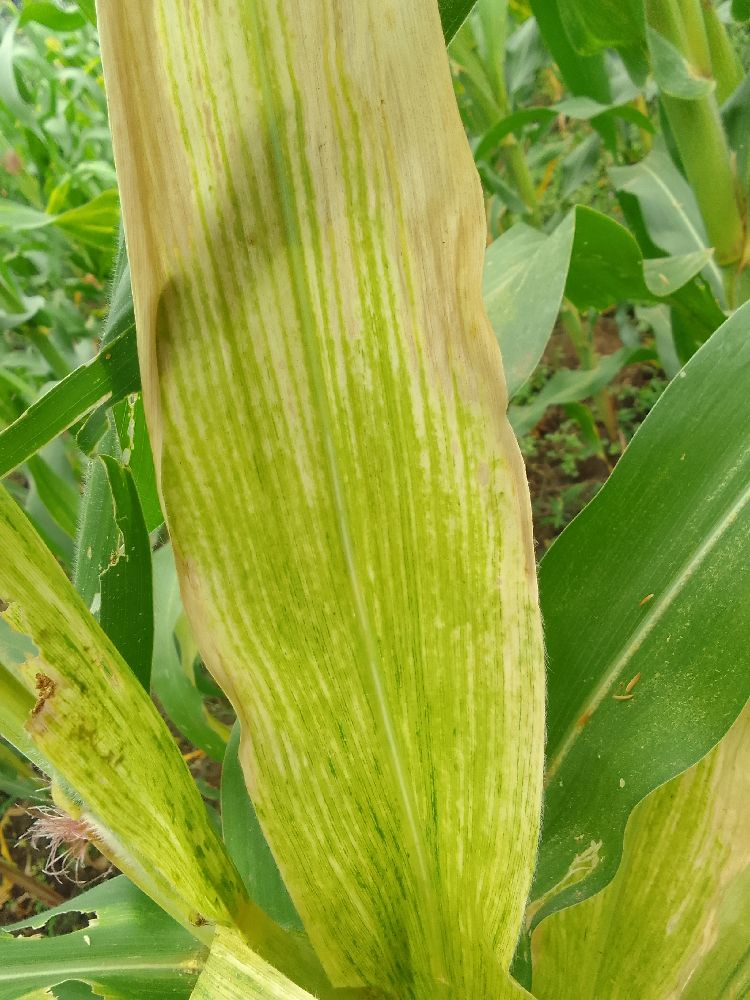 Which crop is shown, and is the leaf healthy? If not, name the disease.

maize, maize lethal necrosis
